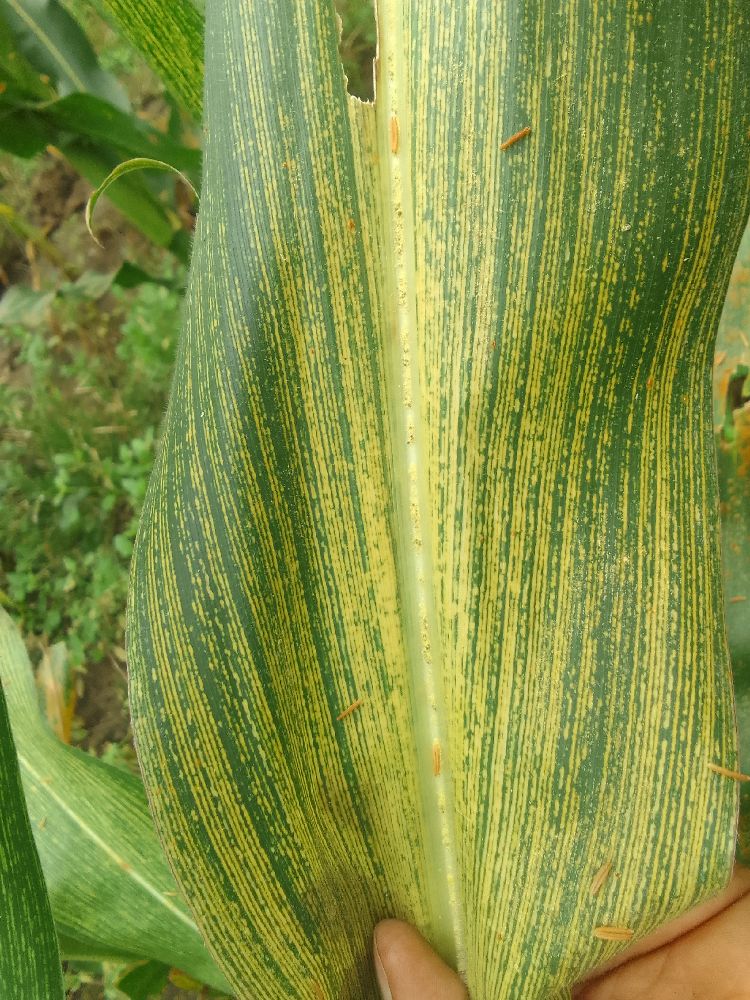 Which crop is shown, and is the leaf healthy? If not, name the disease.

maize, maize streak virus
